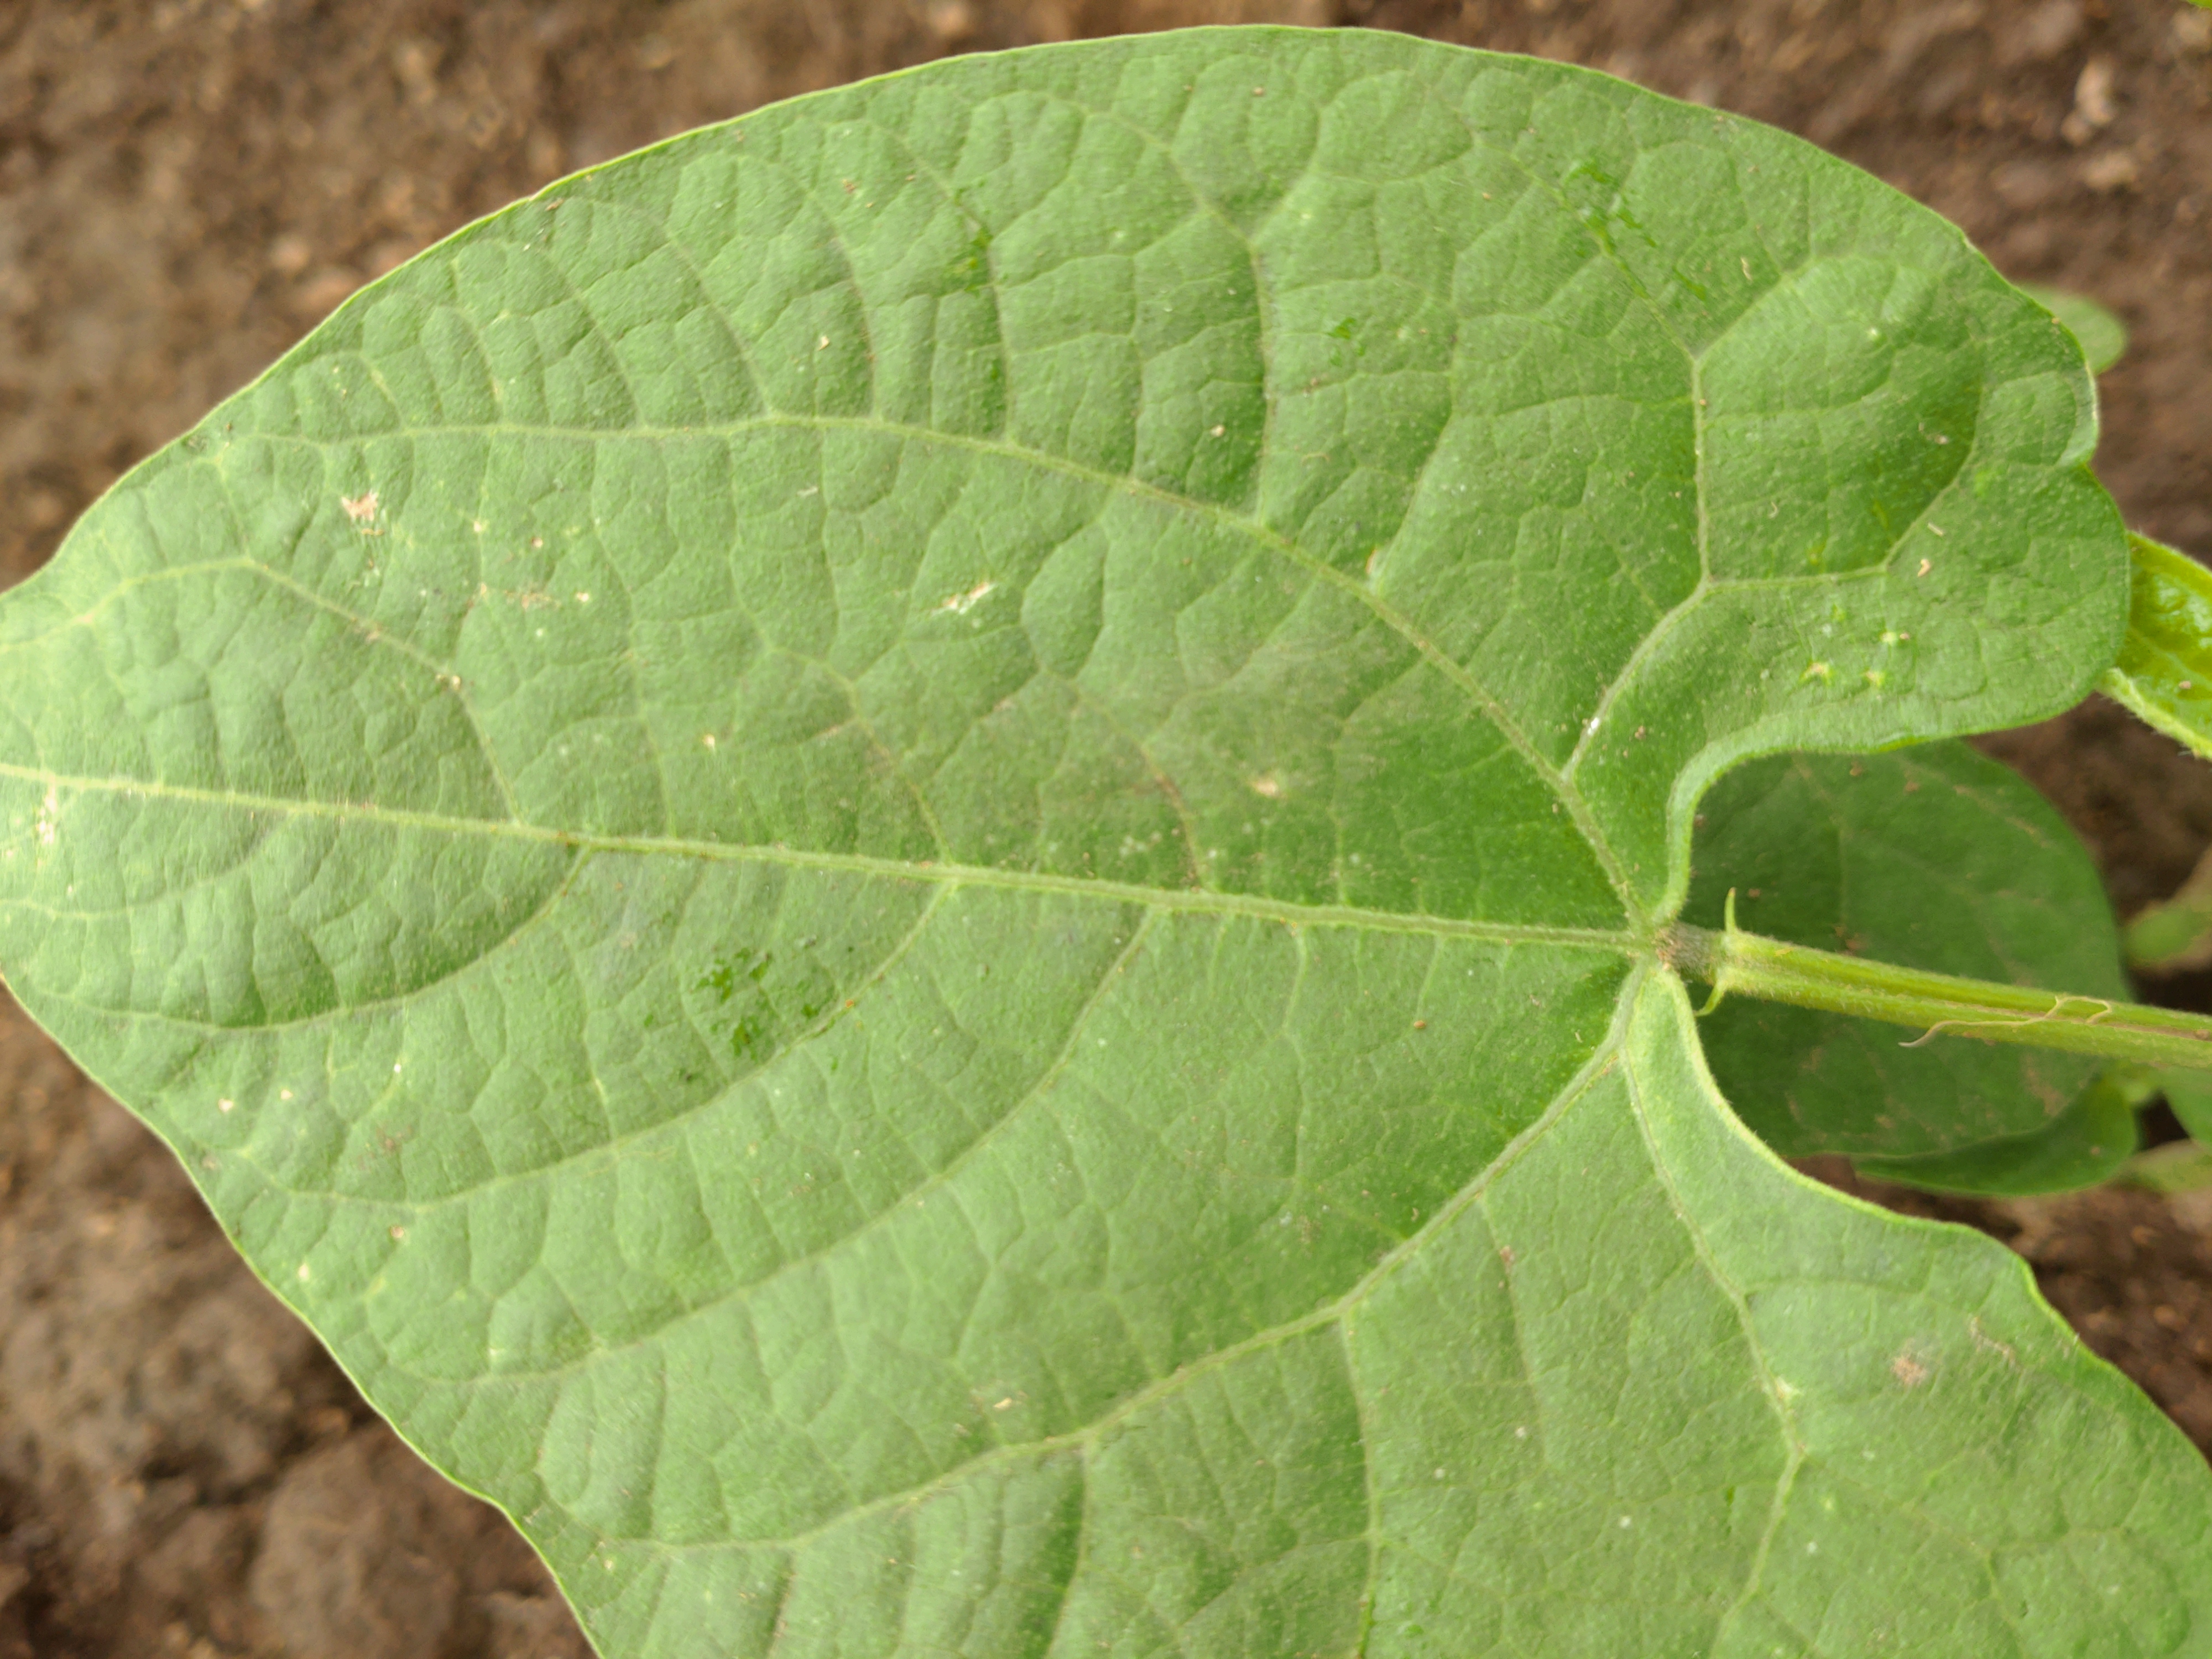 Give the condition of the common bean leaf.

healthy
